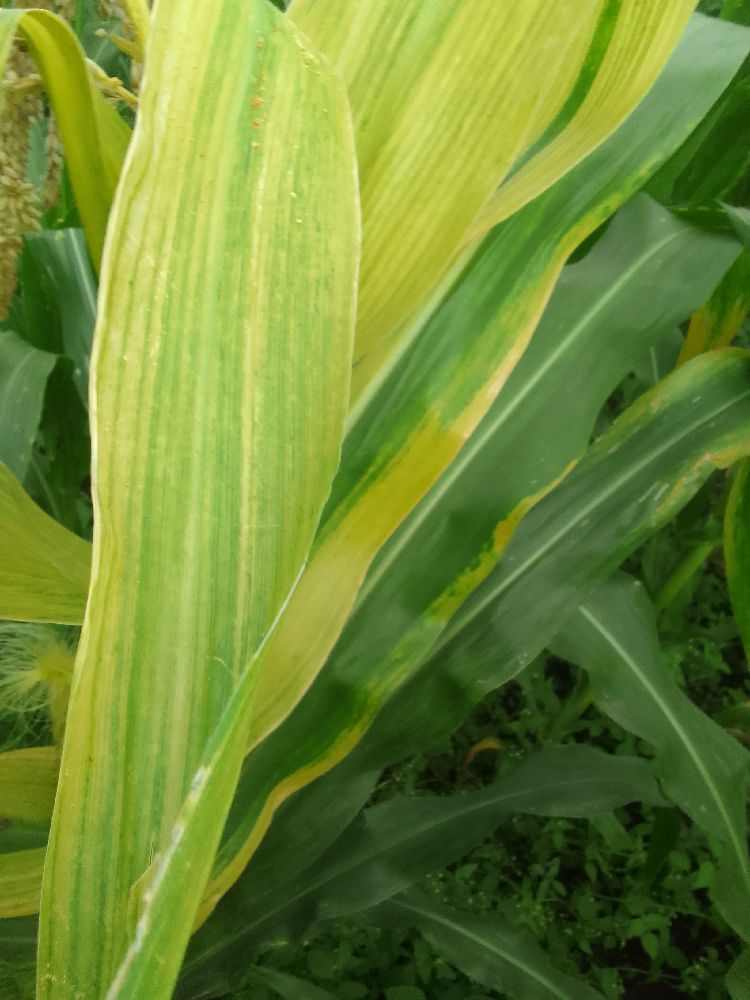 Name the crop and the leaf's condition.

maize, maize lethal necrosis
